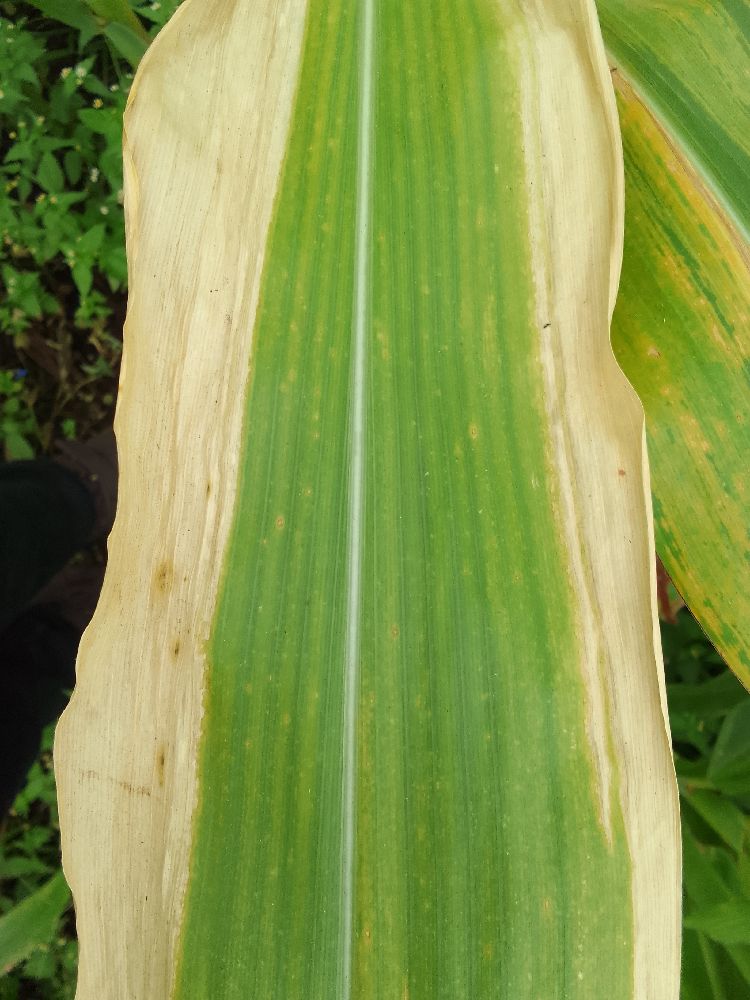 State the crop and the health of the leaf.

maize, maize lethal necrosis
